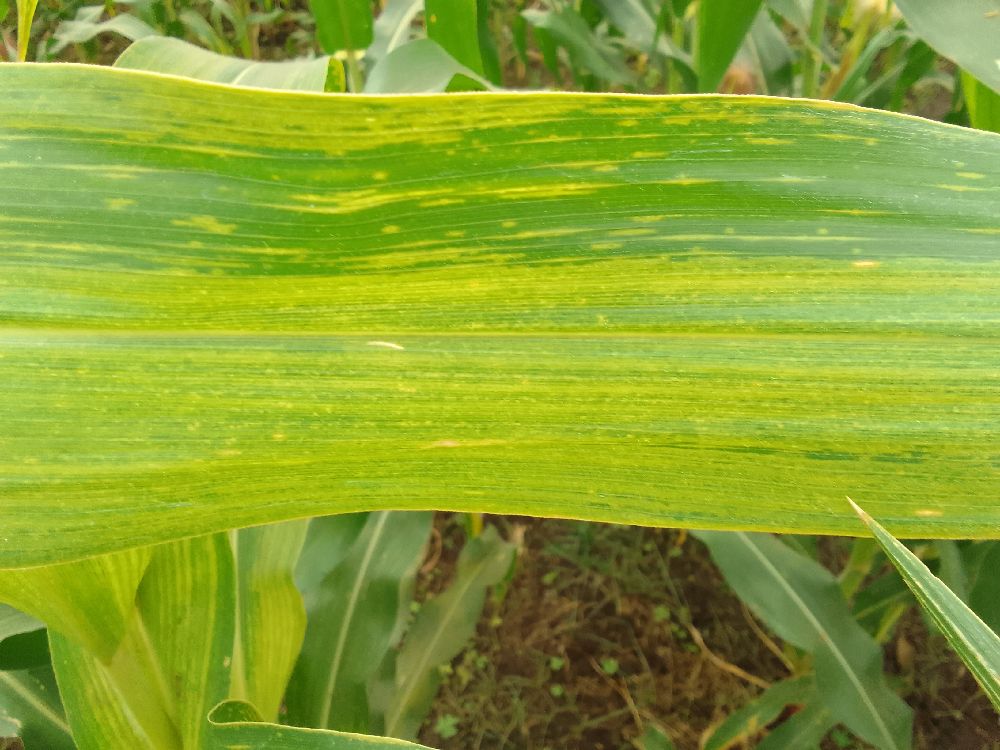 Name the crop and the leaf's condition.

maize, maize lethal necrosis
